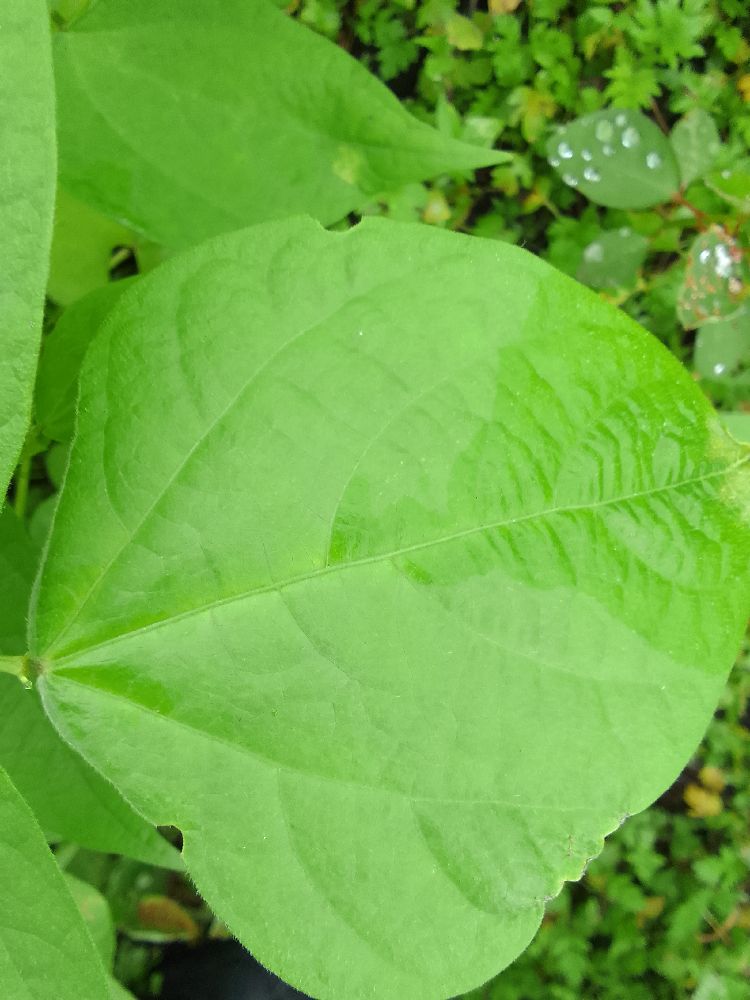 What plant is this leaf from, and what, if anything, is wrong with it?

common bean, healthy
